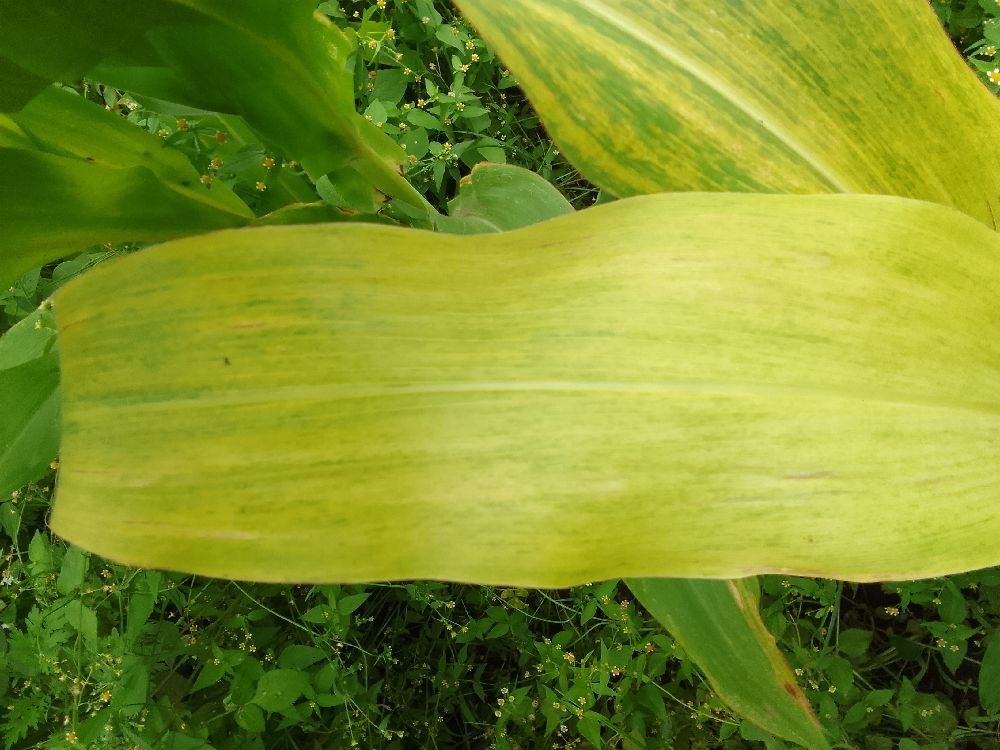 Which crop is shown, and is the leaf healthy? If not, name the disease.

maize, maize lethal necrosis
